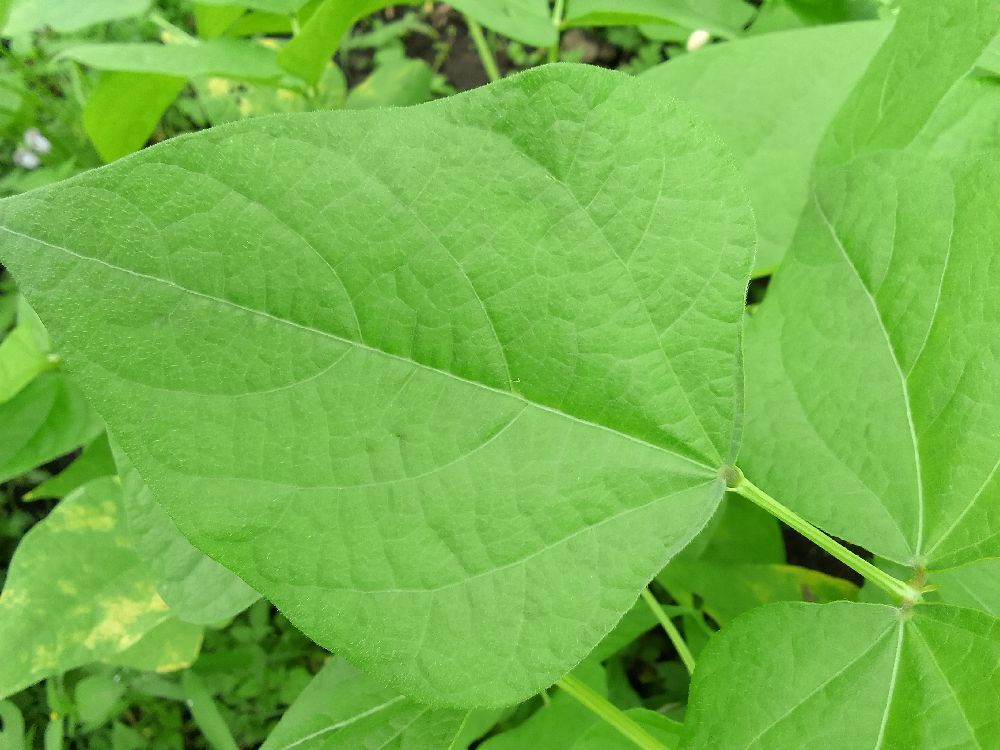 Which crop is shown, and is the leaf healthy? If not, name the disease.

common bean, healthy
